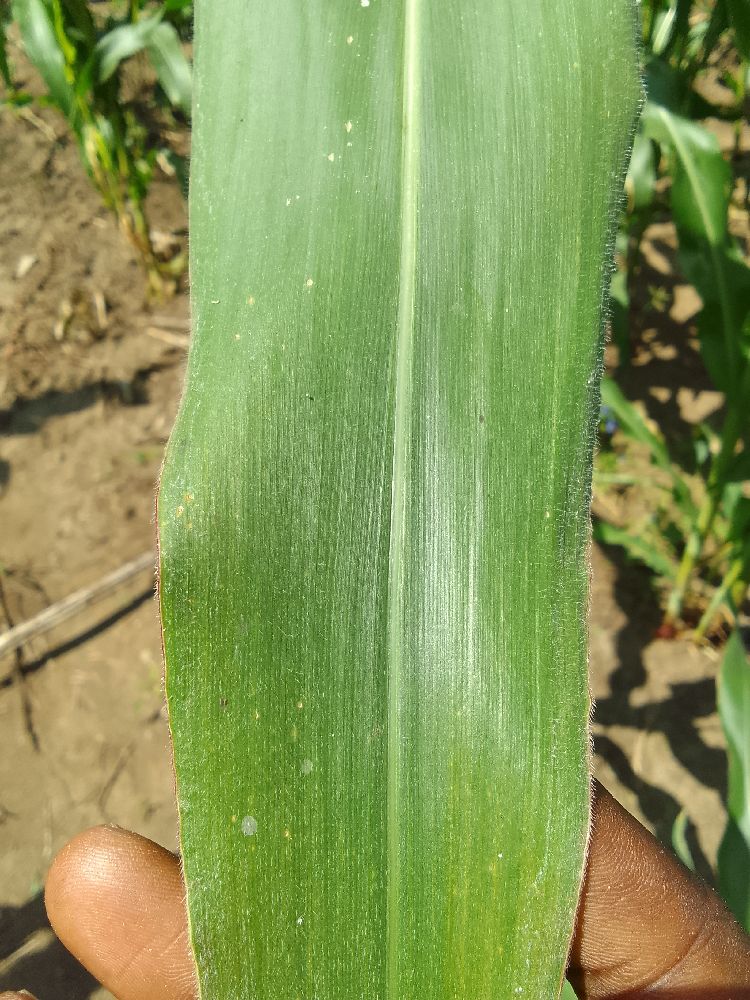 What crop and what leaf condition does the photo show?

maize, healthy
